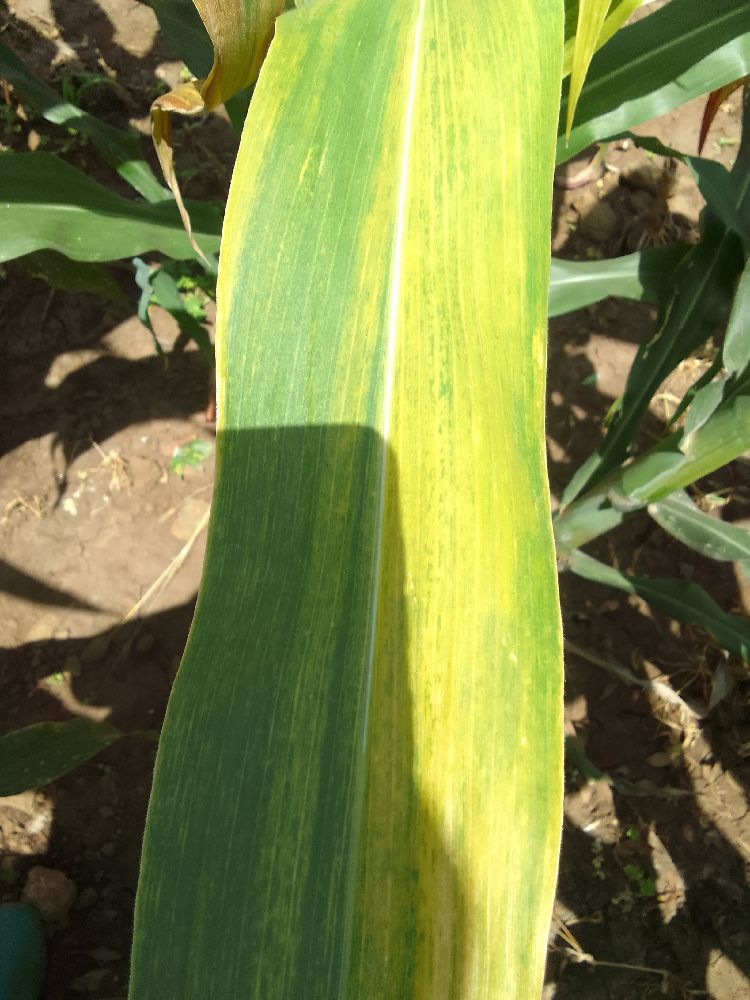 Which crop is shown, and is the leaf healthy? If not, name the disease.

maize, maize lethal necrosis
